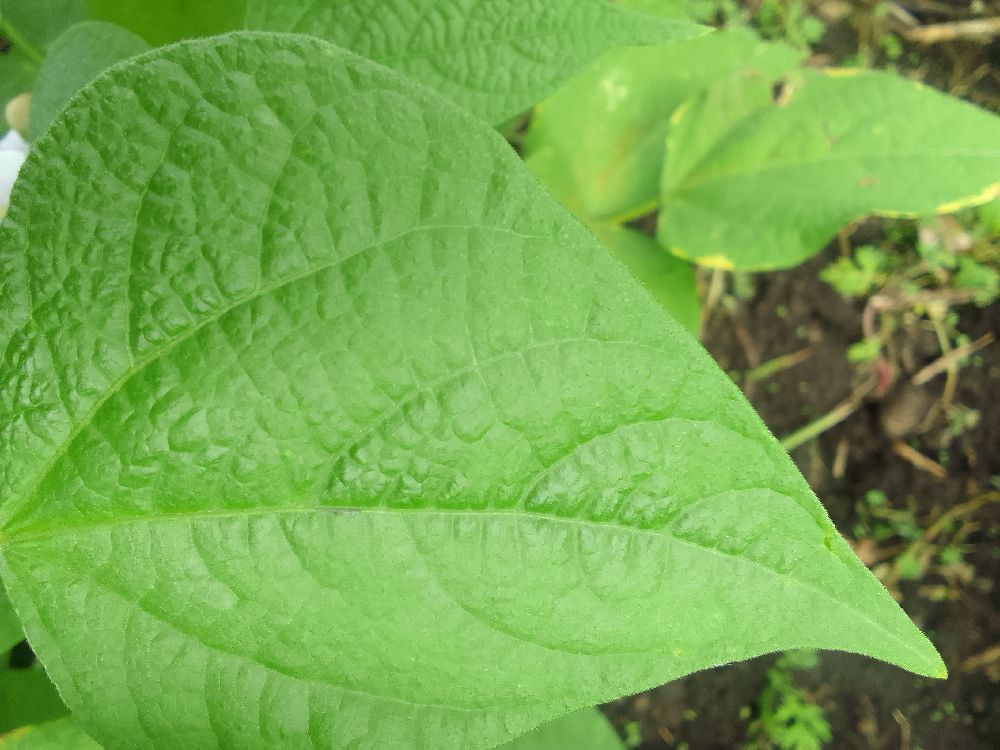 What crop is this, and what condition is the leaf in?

common bean, healthy
